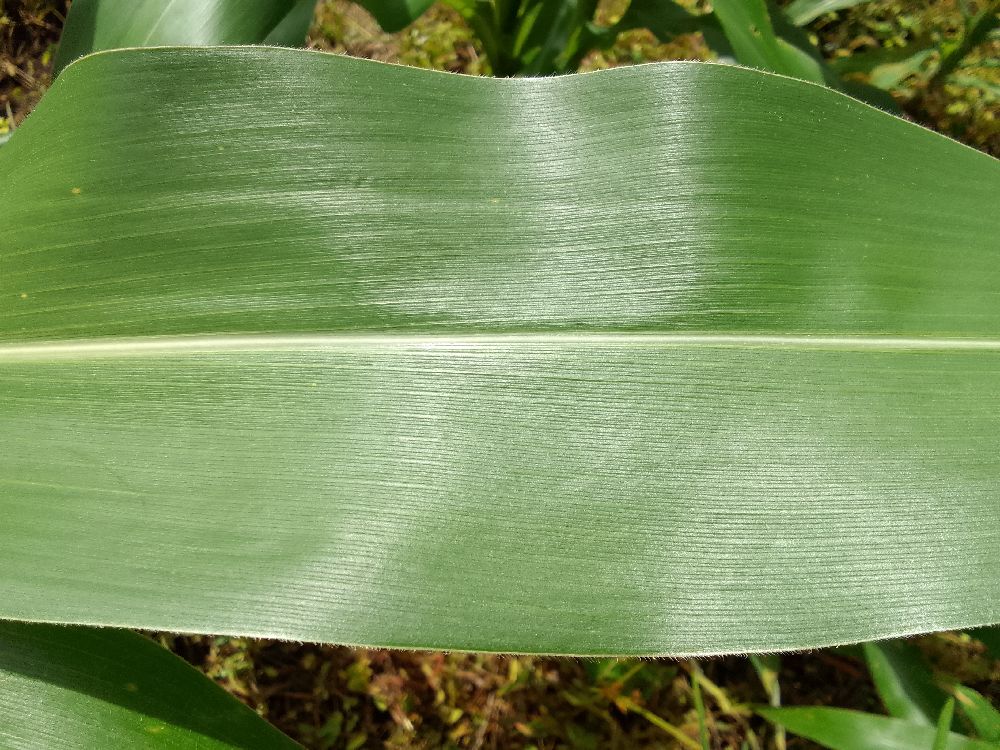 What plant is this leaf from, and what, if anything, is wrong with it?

maize, healthy
